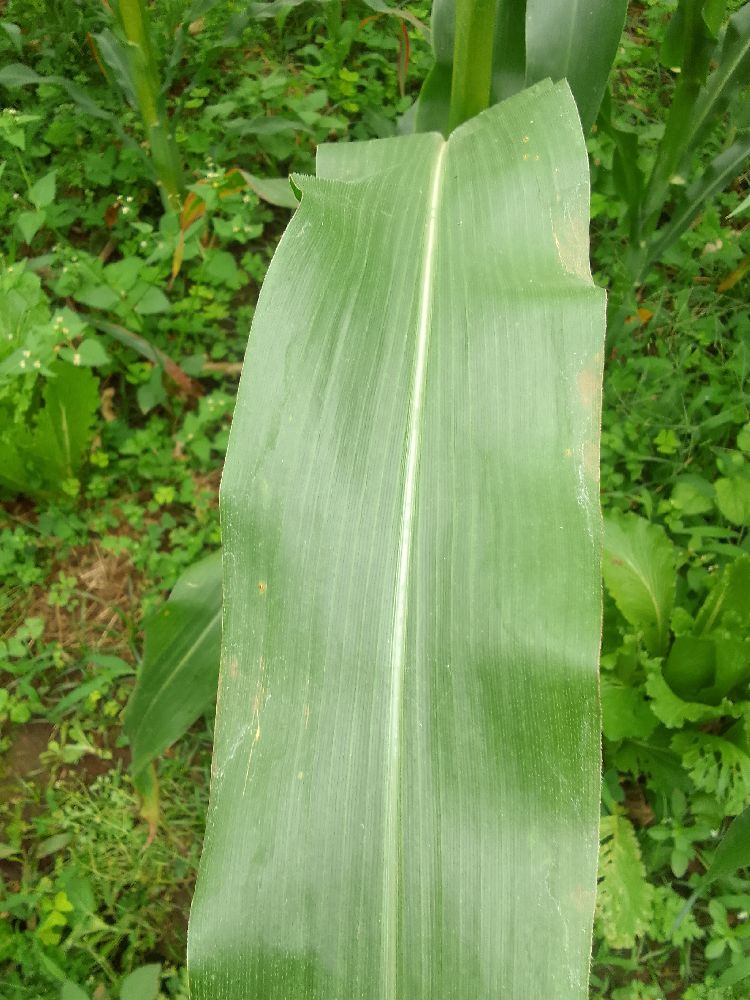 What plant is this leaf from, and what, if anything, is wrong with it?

maize, healthy
